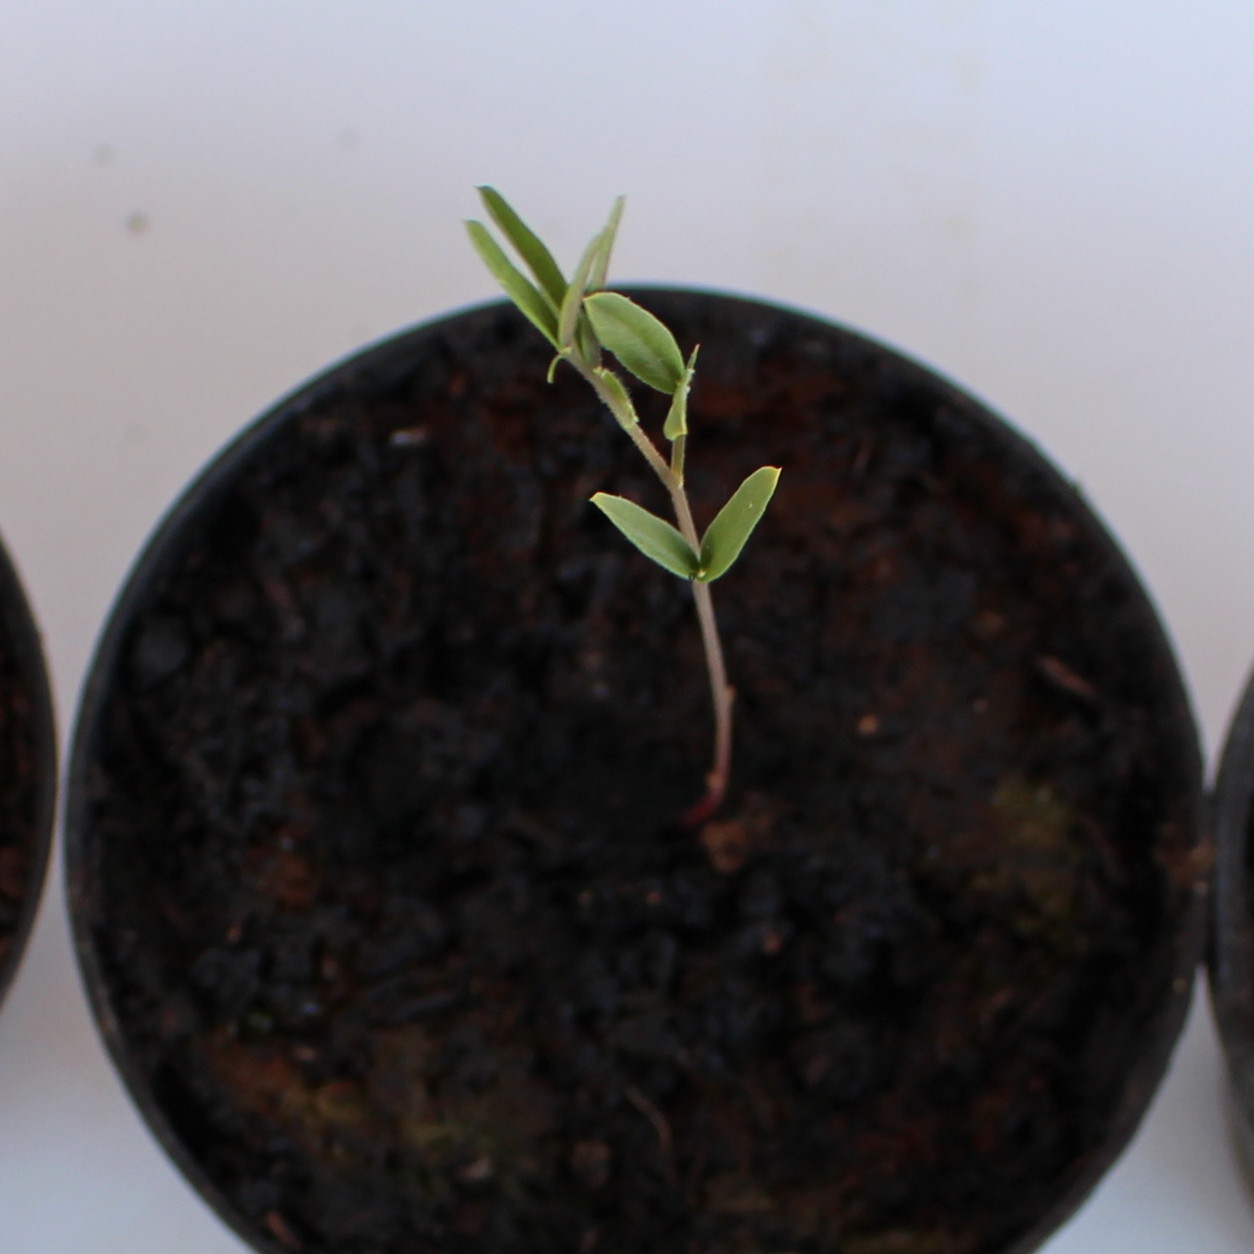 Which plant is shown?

Vicia sativa
